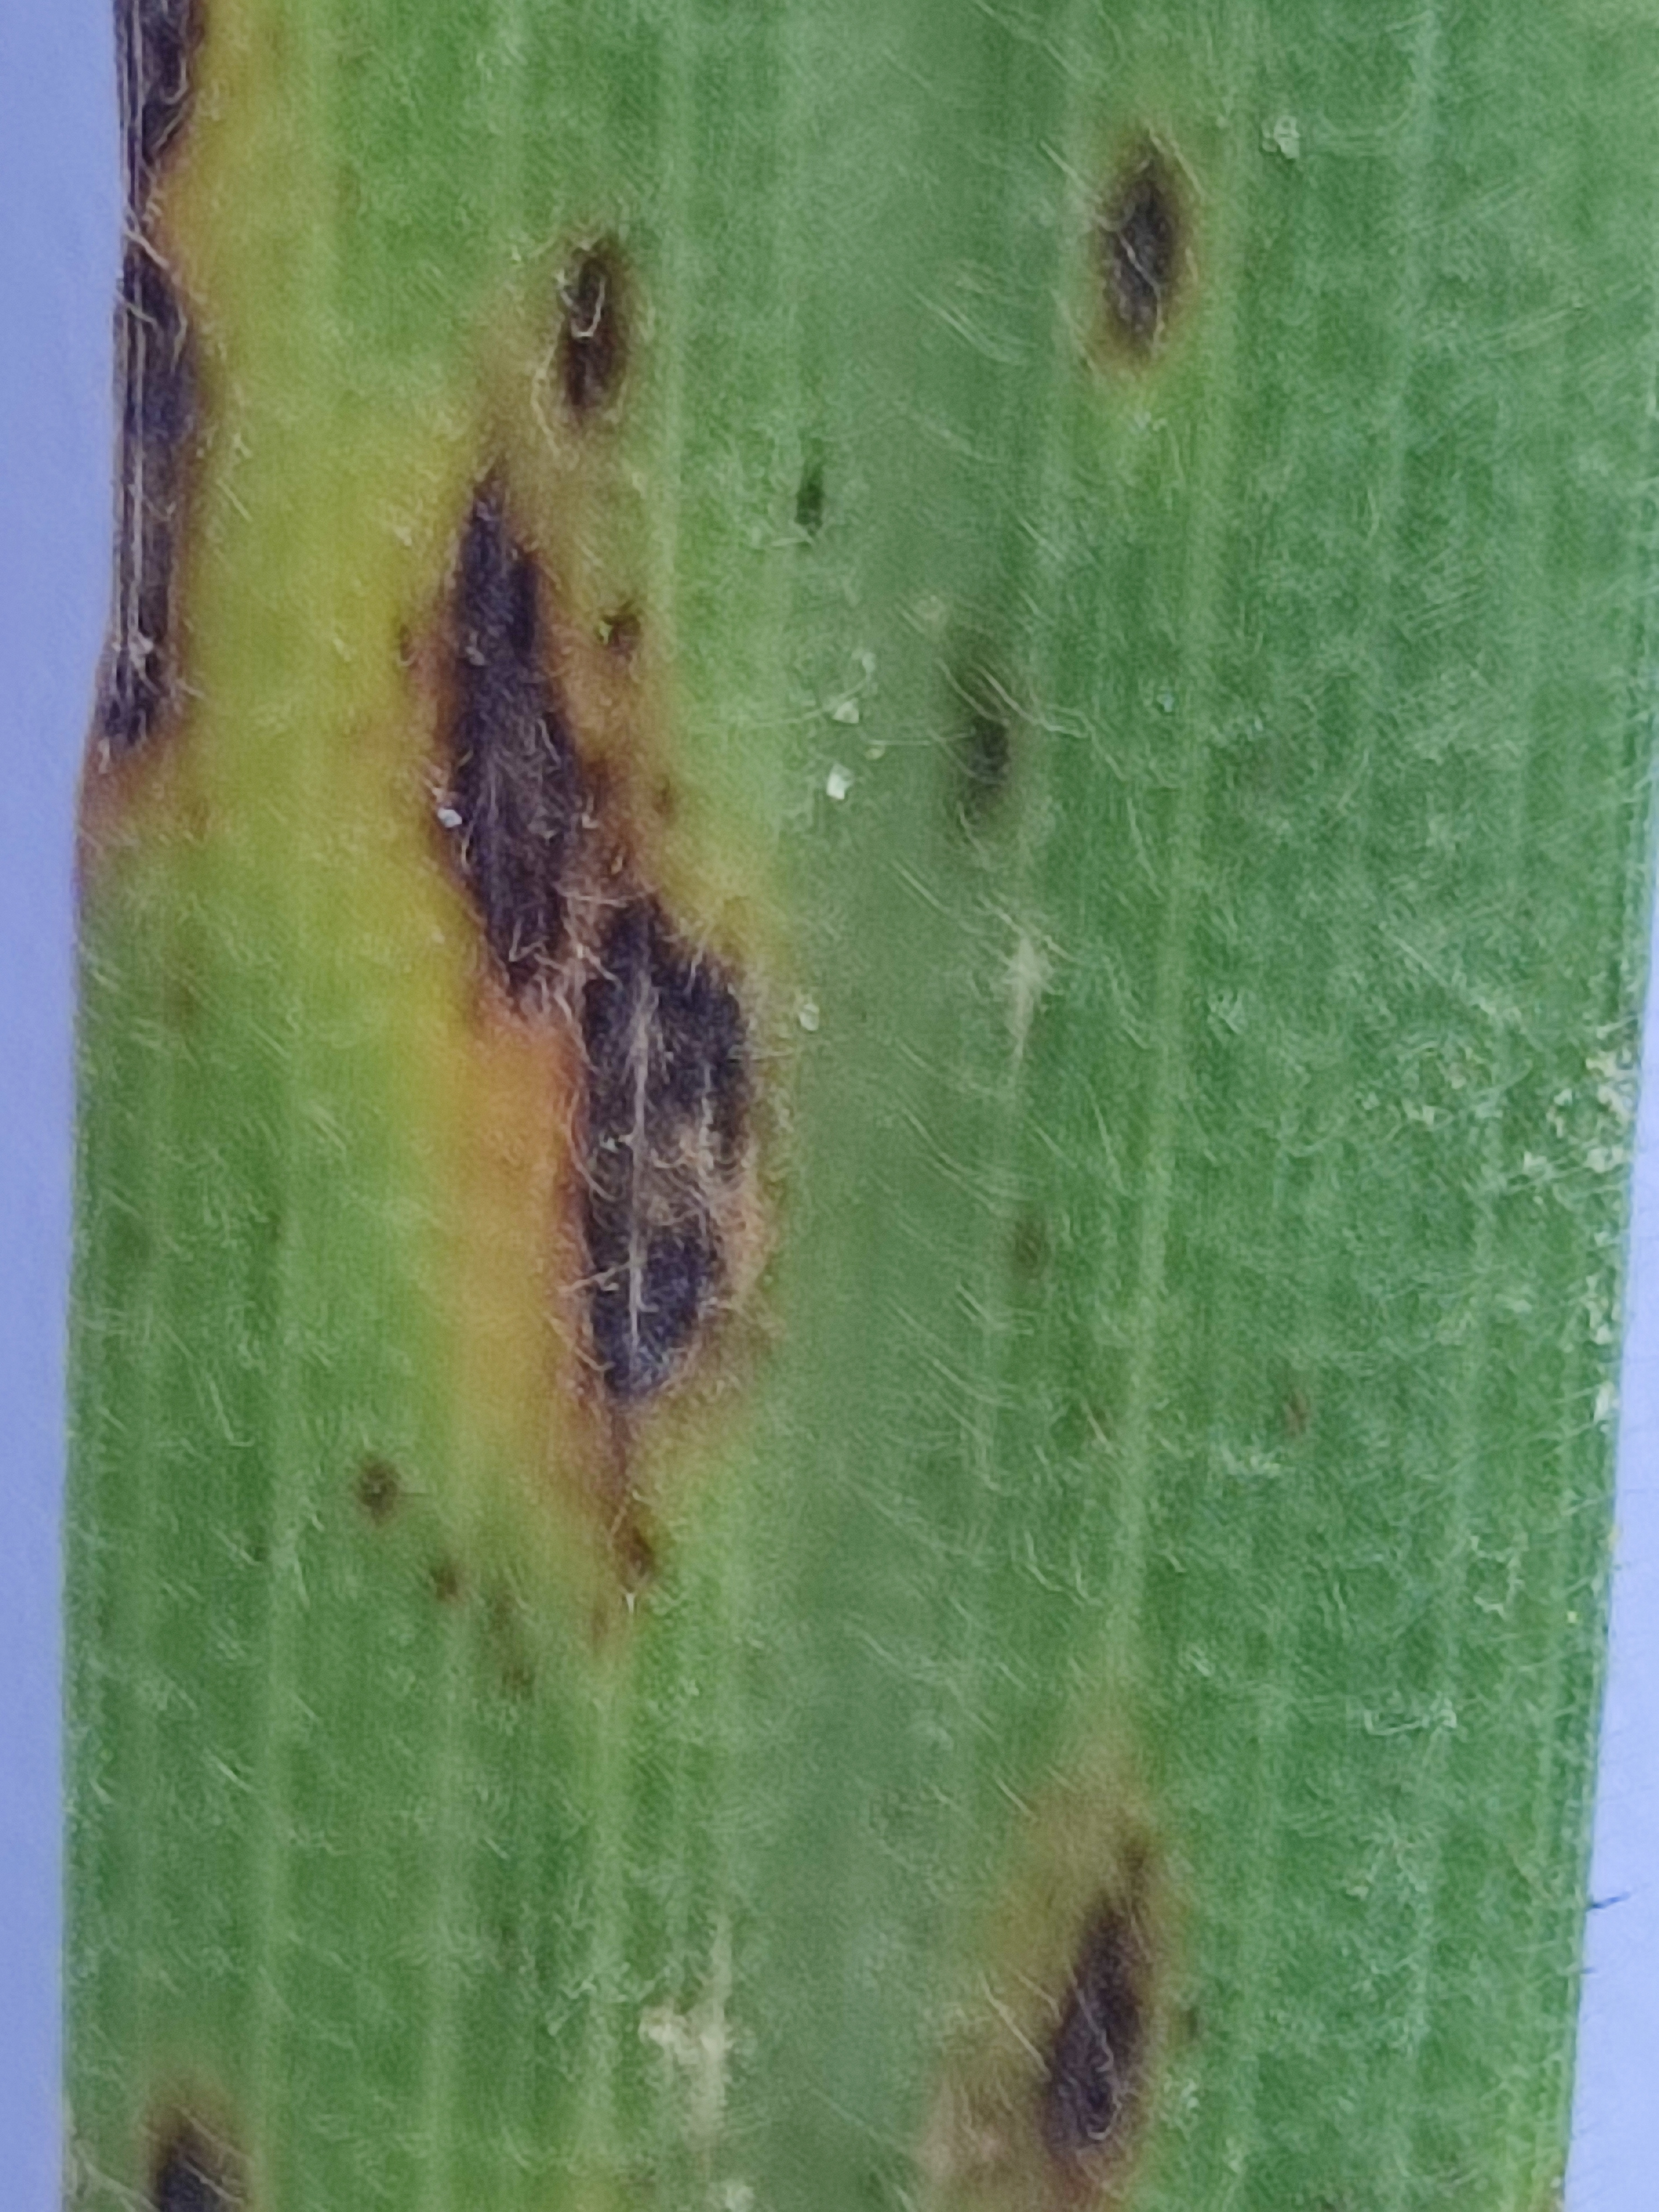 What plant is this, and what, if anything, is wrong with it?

pearl millet, pyricularia sp.
